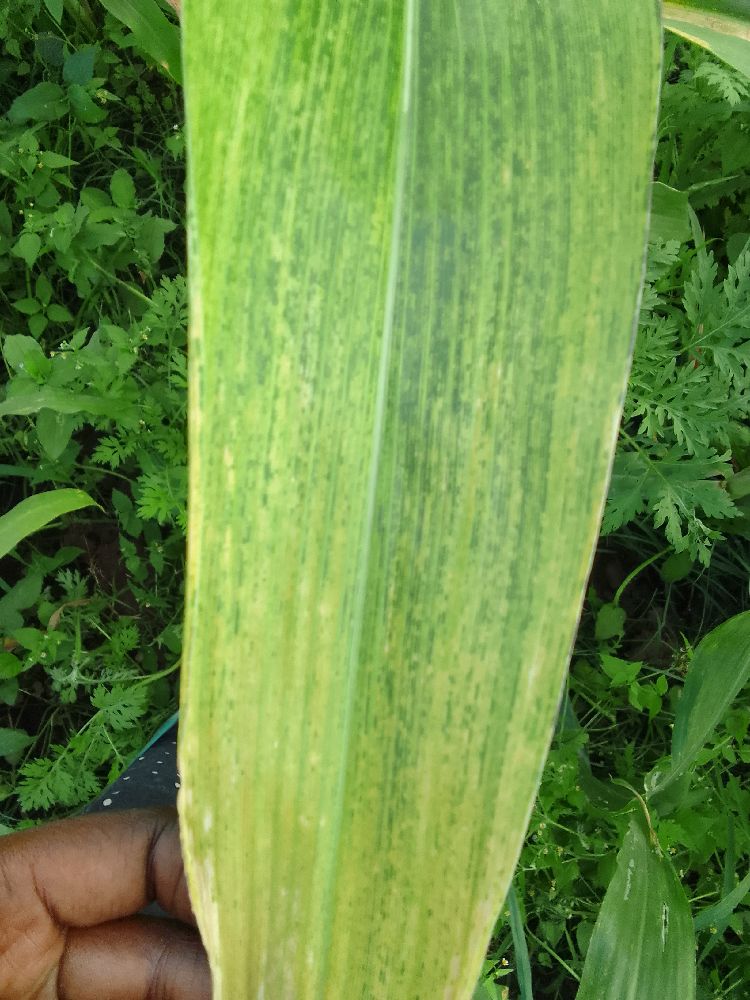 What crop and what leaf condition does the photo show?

maize, maize lethal necrosis
